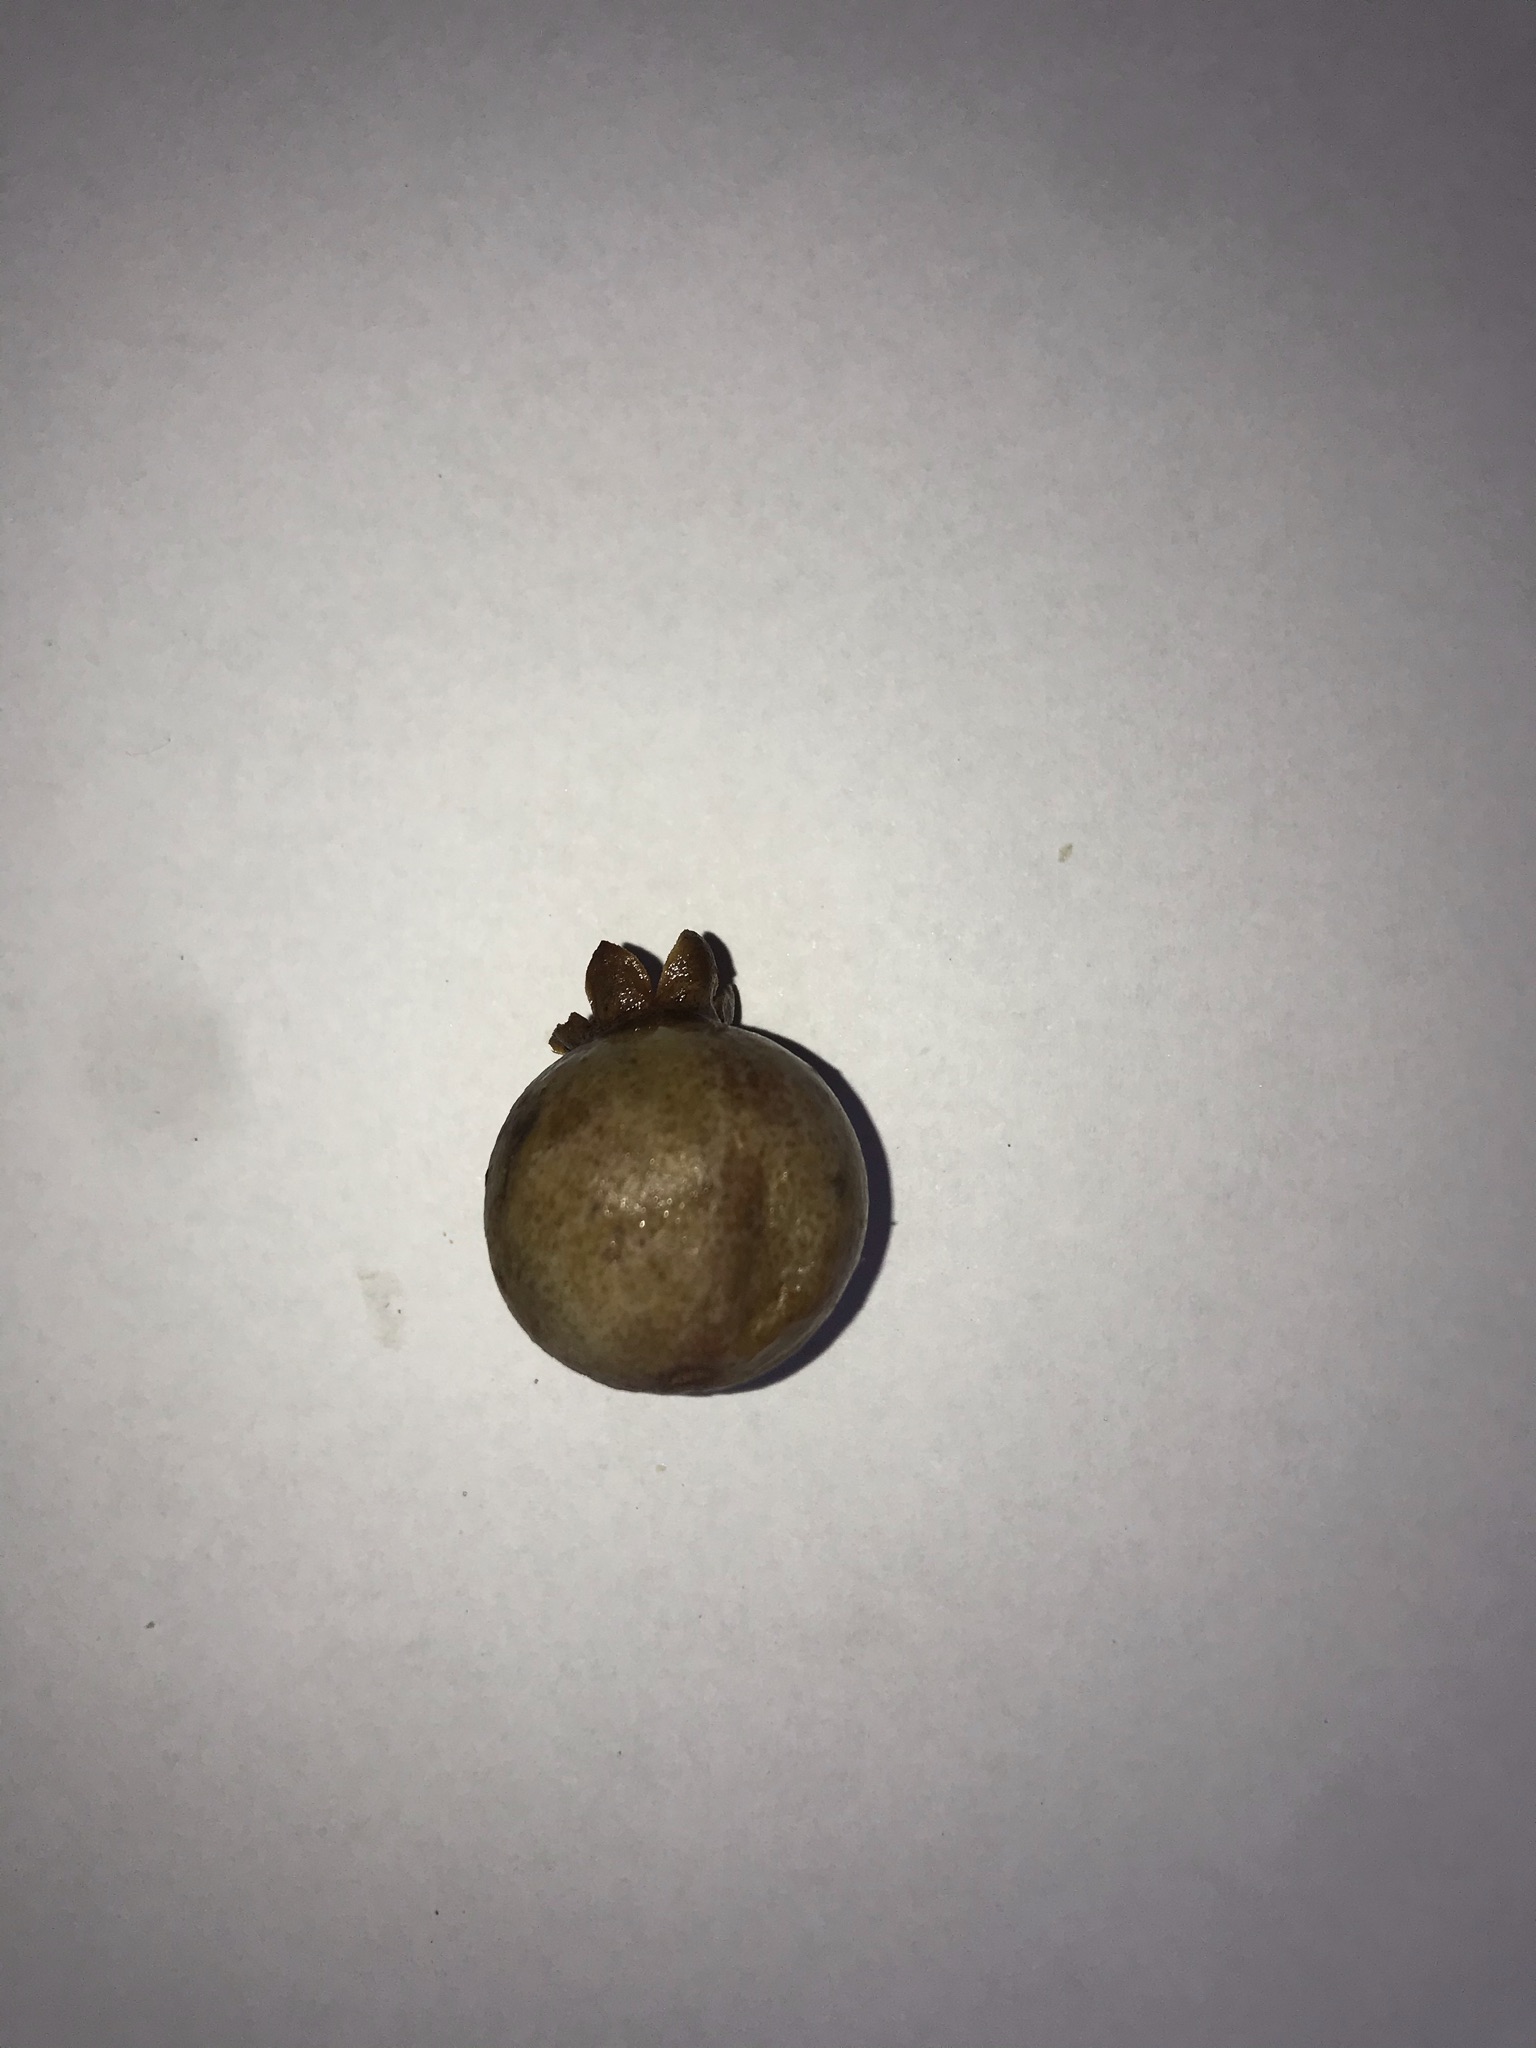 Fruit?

gabiroba
